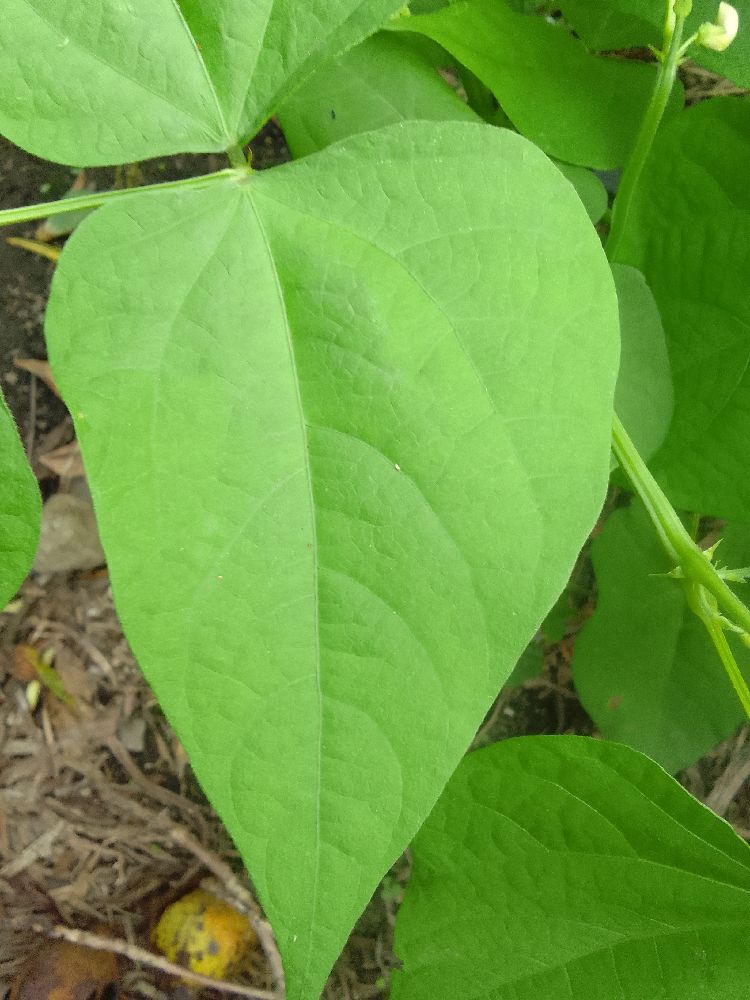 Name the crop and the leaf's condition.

common bean, healthy
